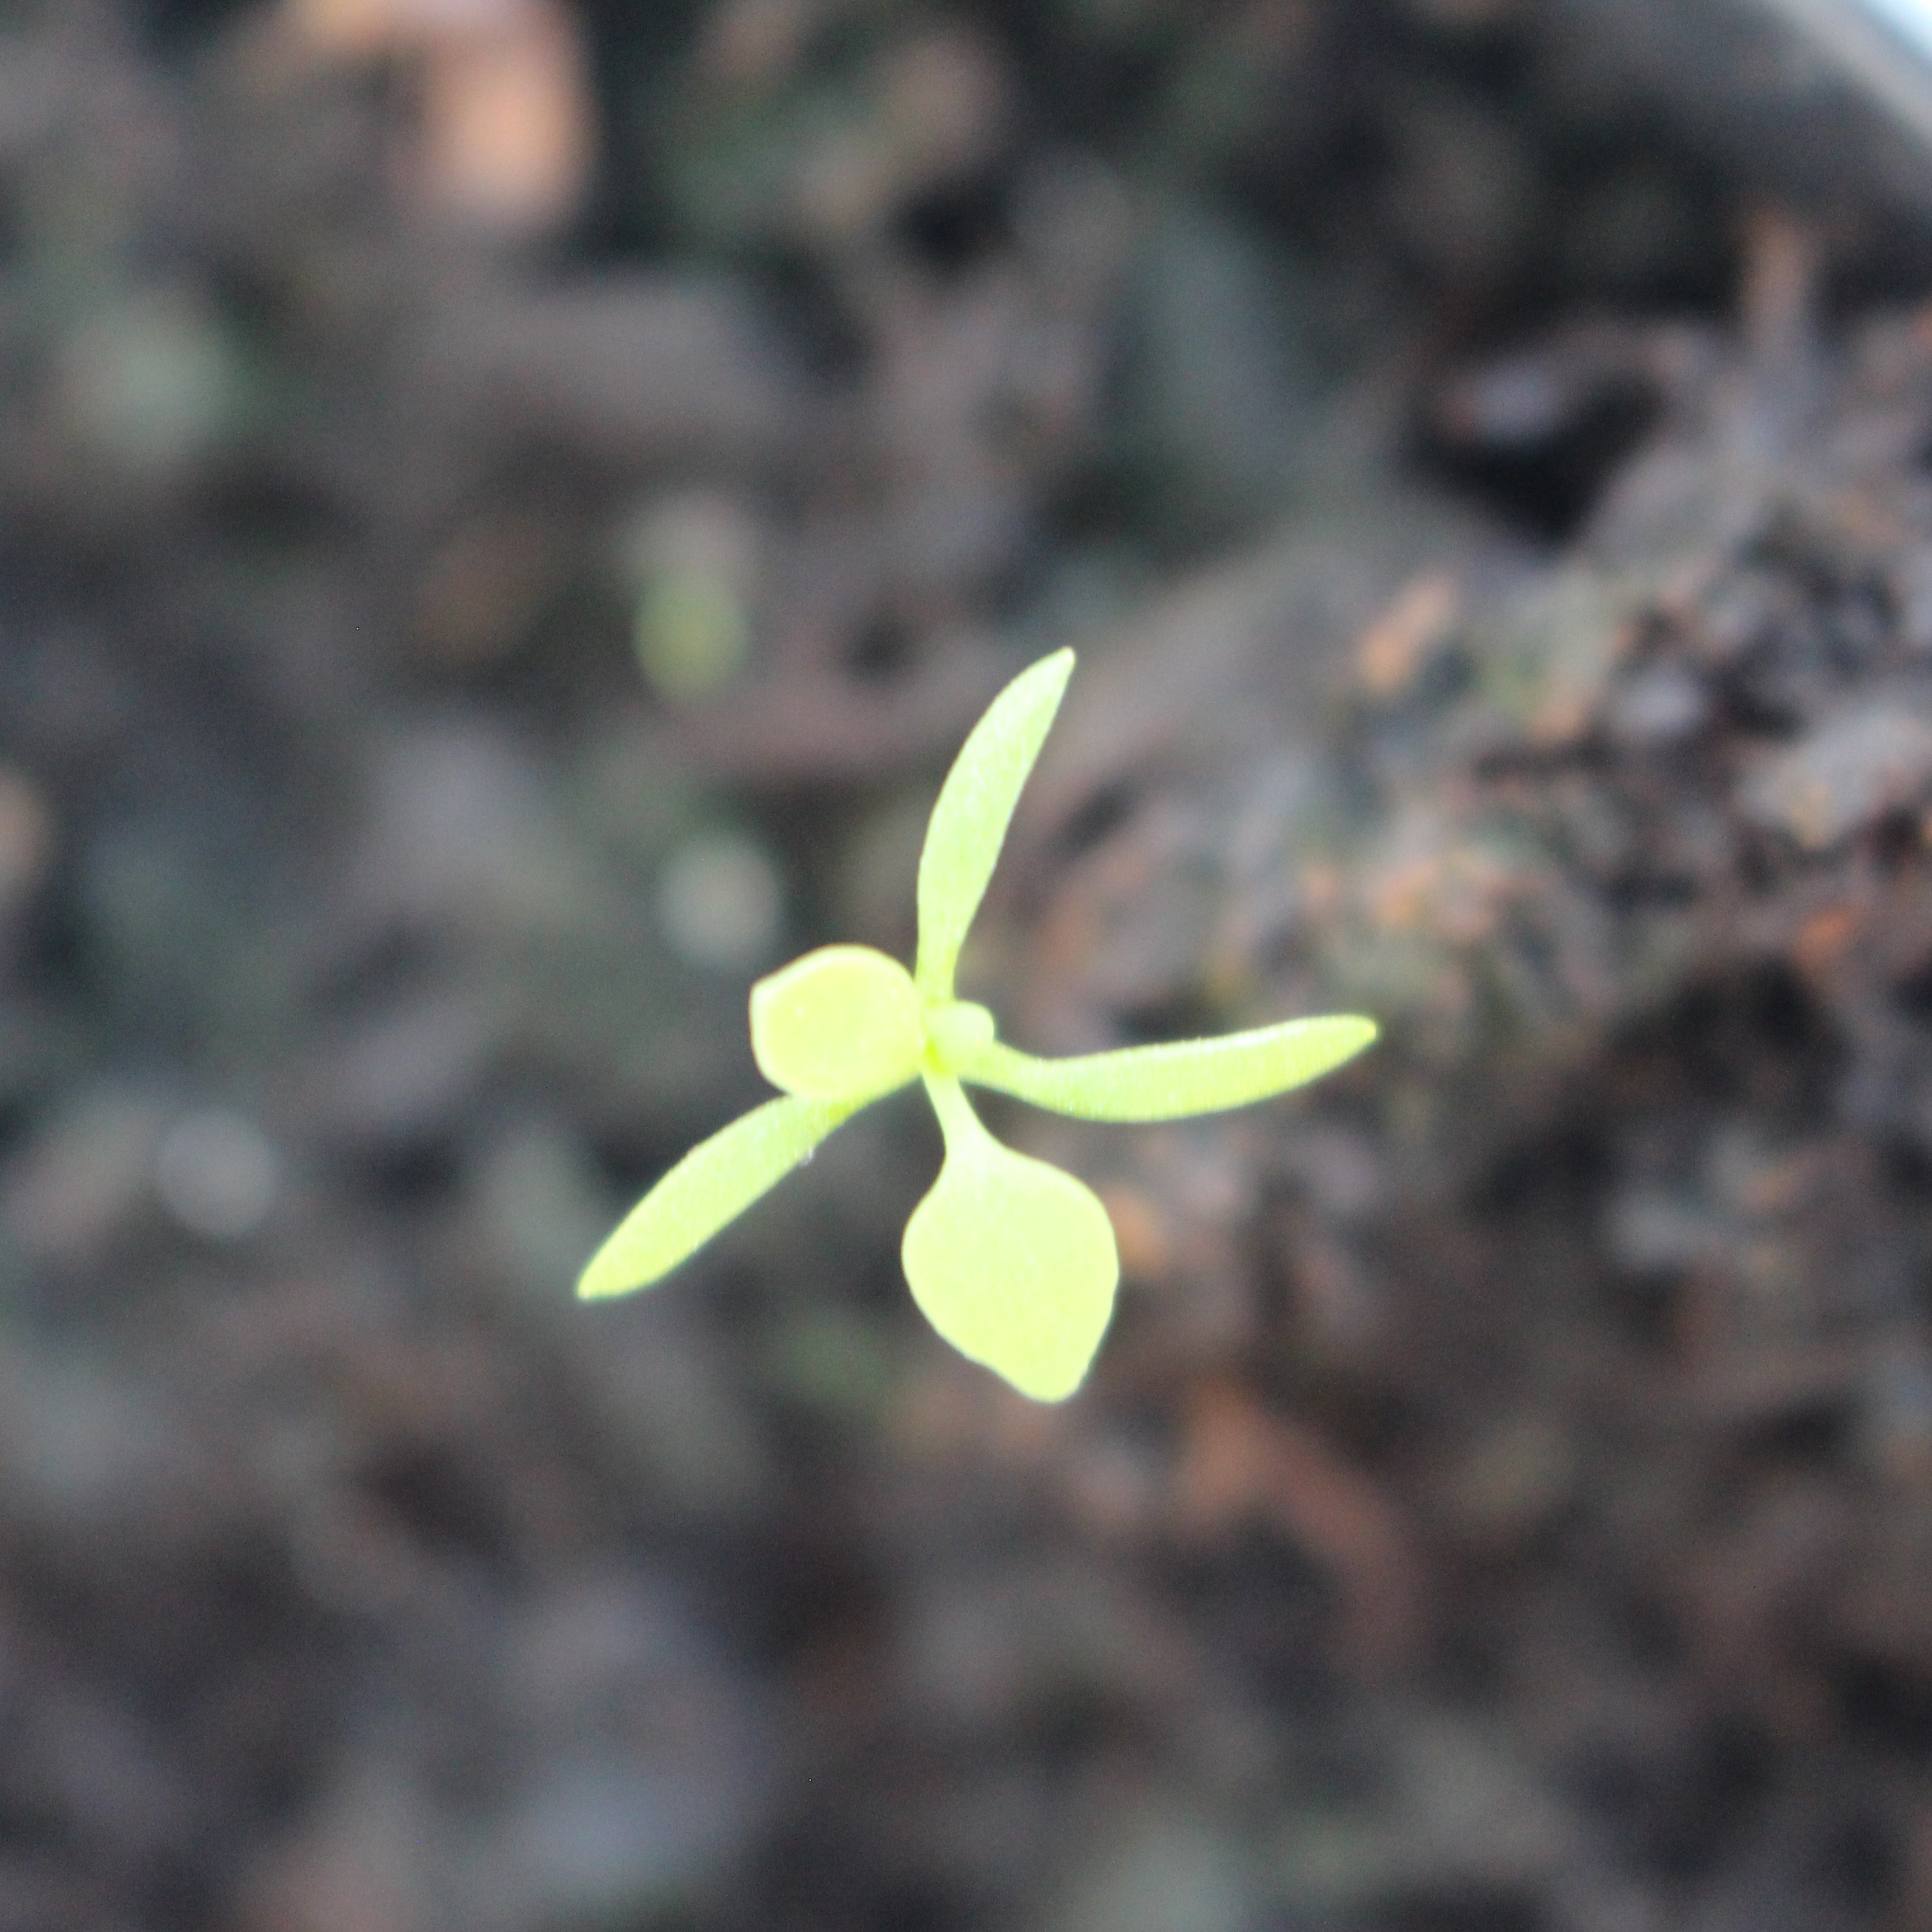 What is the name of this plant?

Papaver rhoeas
